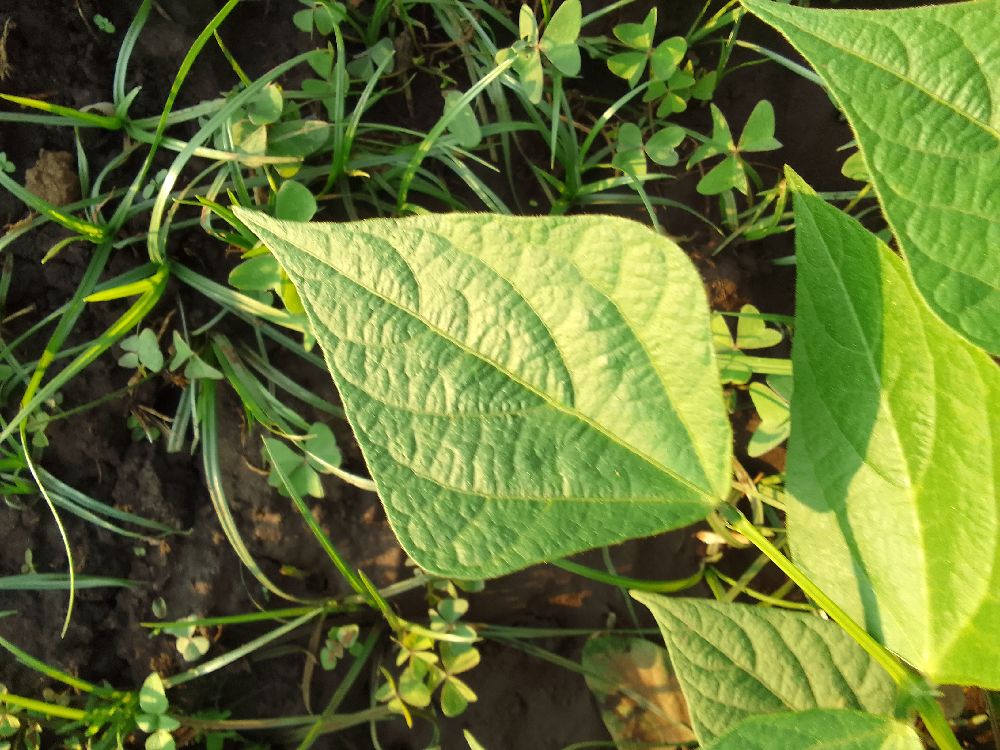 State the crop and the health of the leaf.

common bean, healthy
